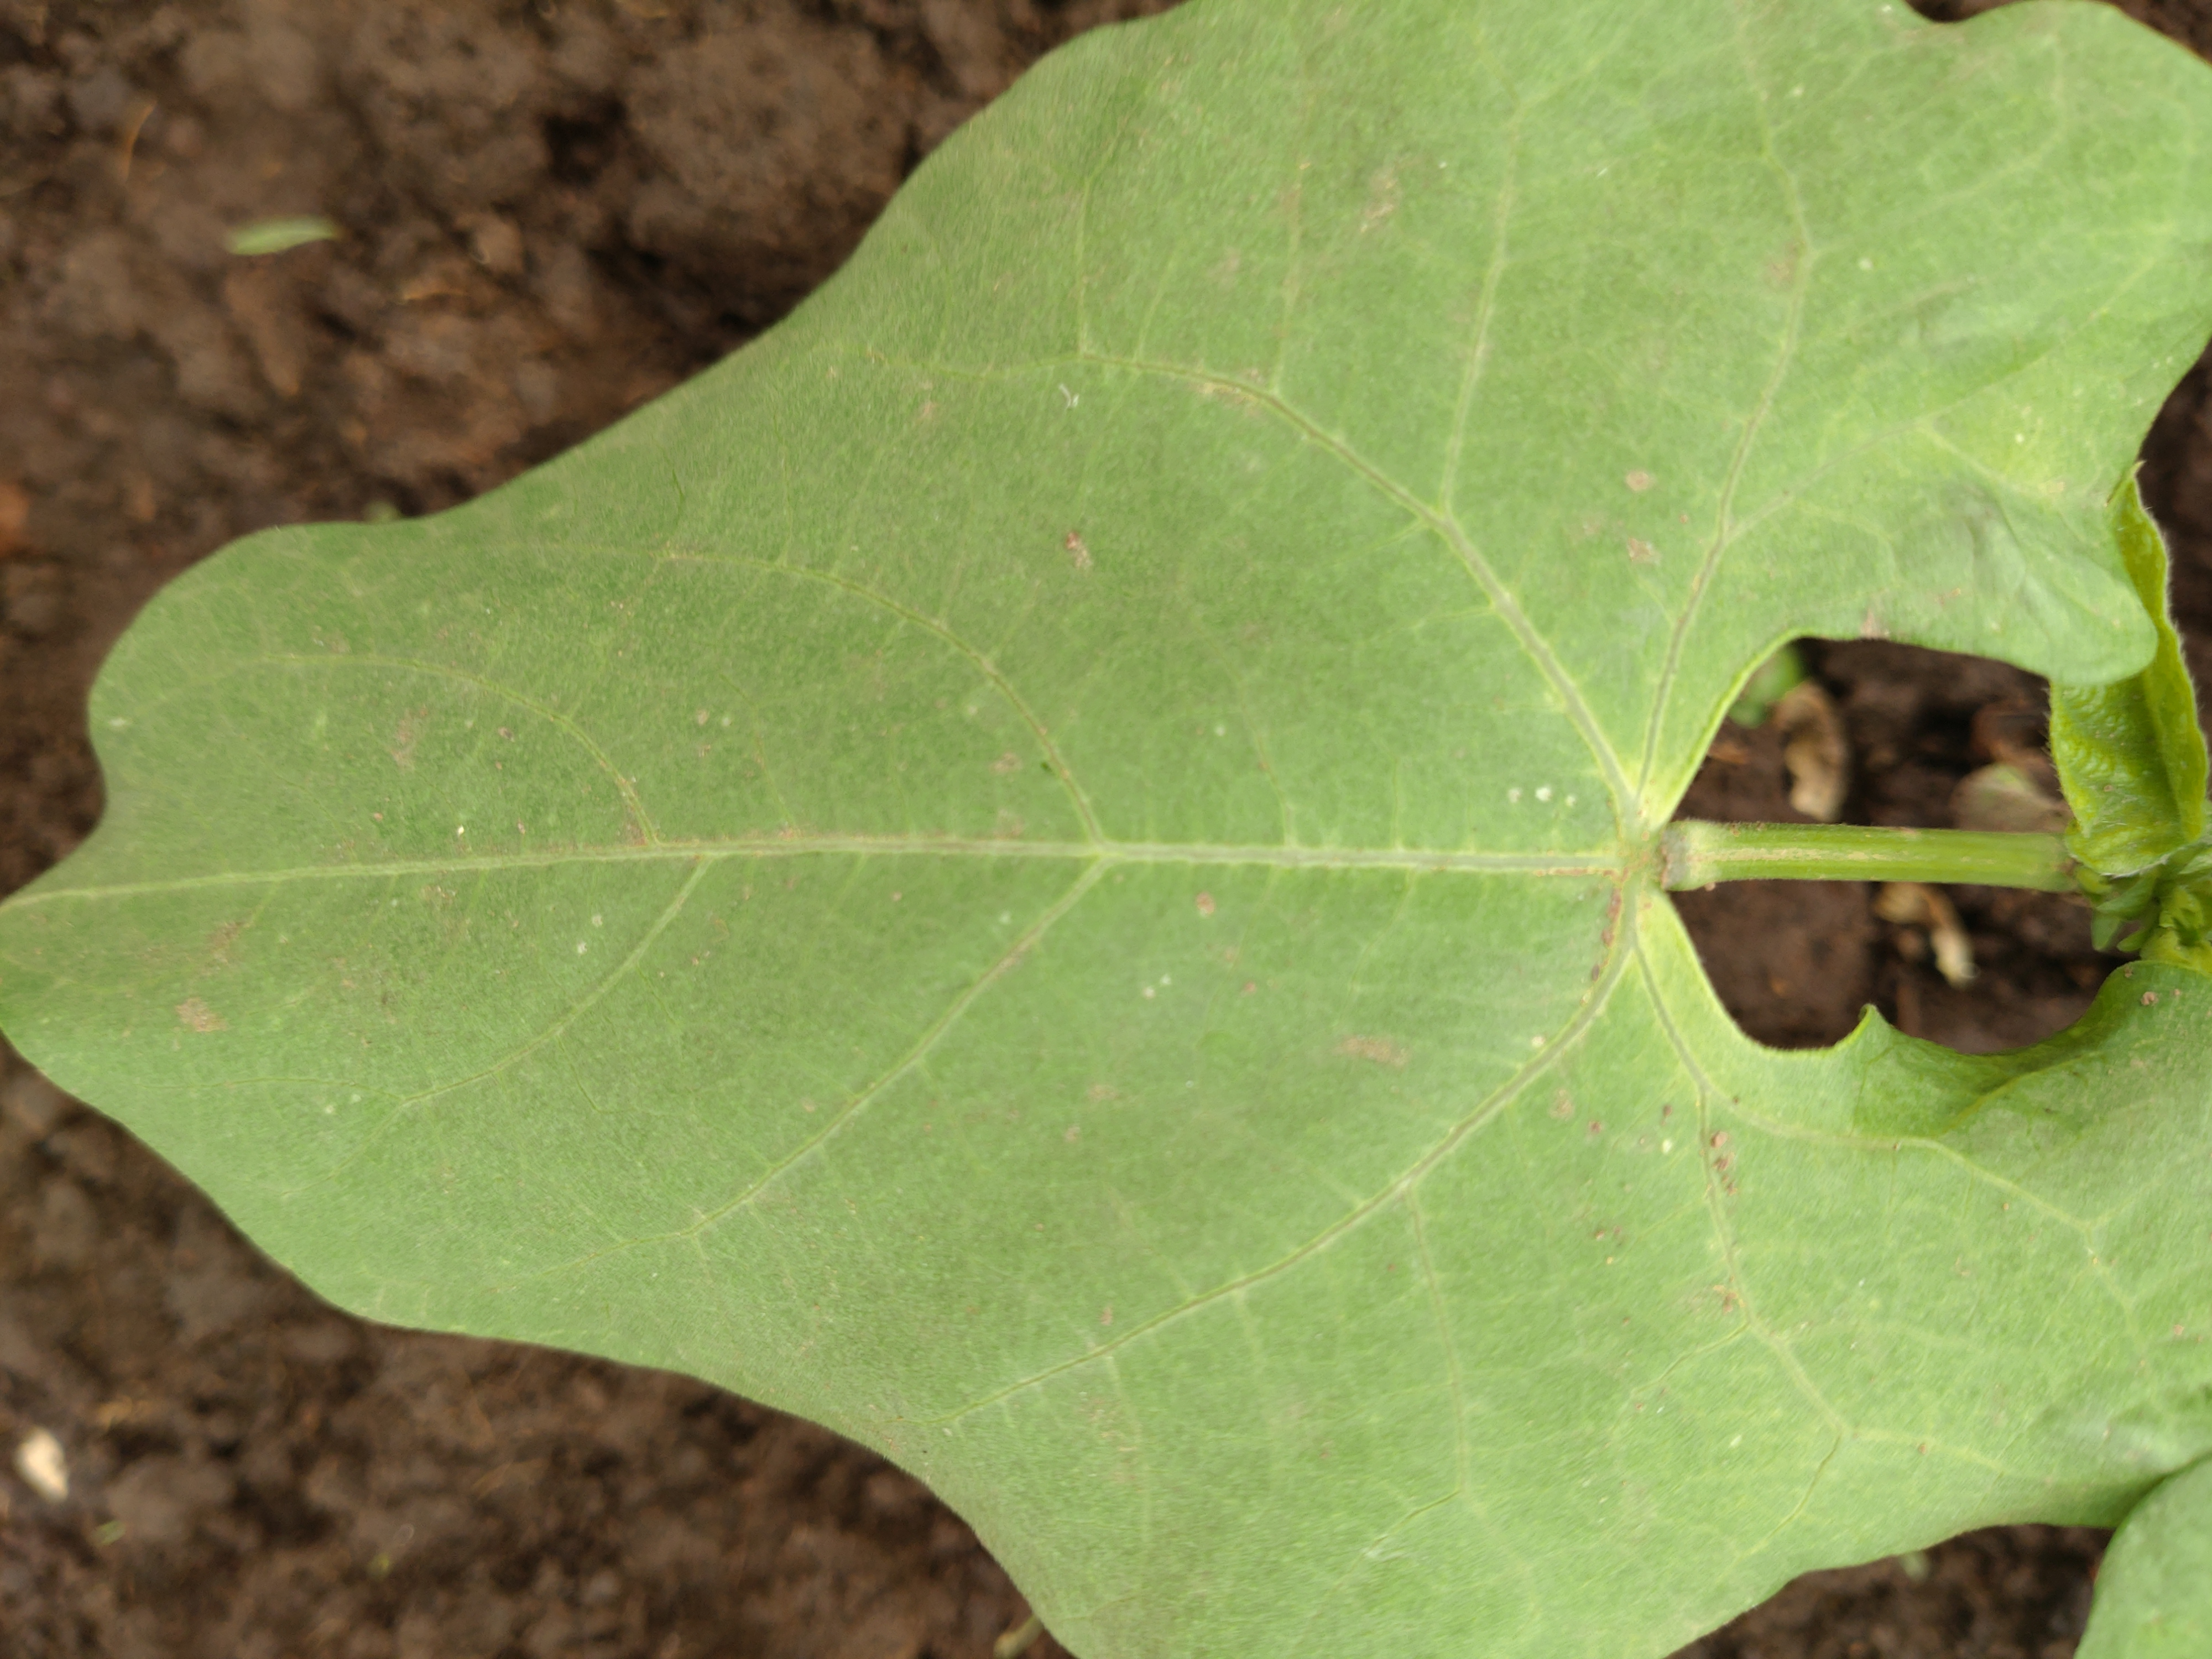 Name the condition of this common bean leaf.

healthy
